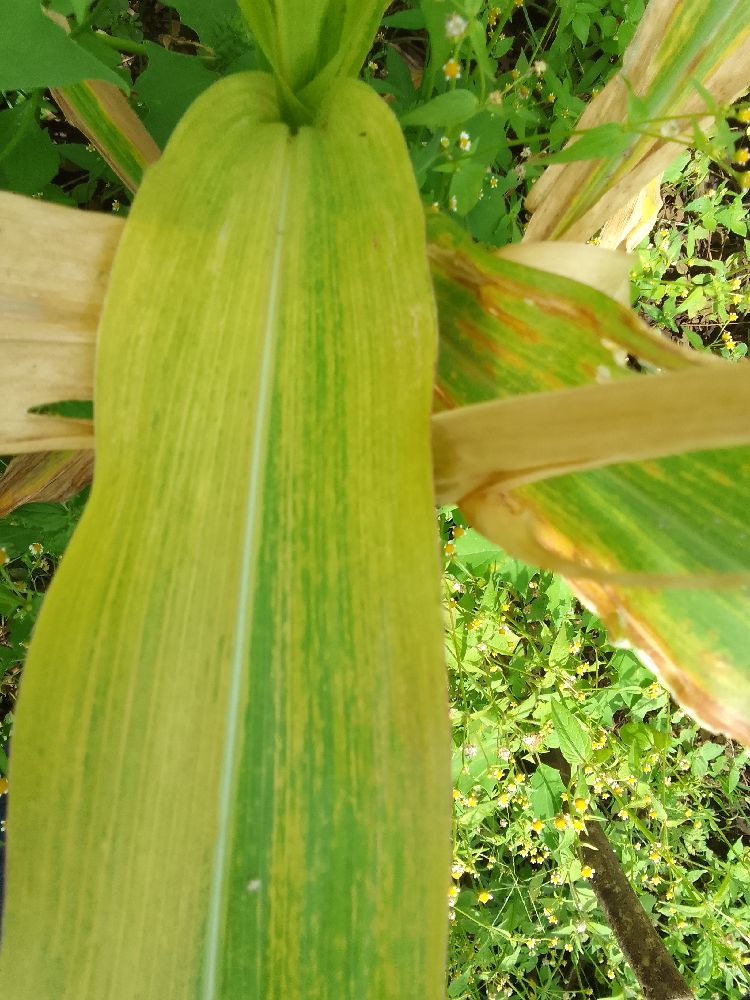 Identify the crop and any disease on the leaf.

maize, maize lethal necrosis
